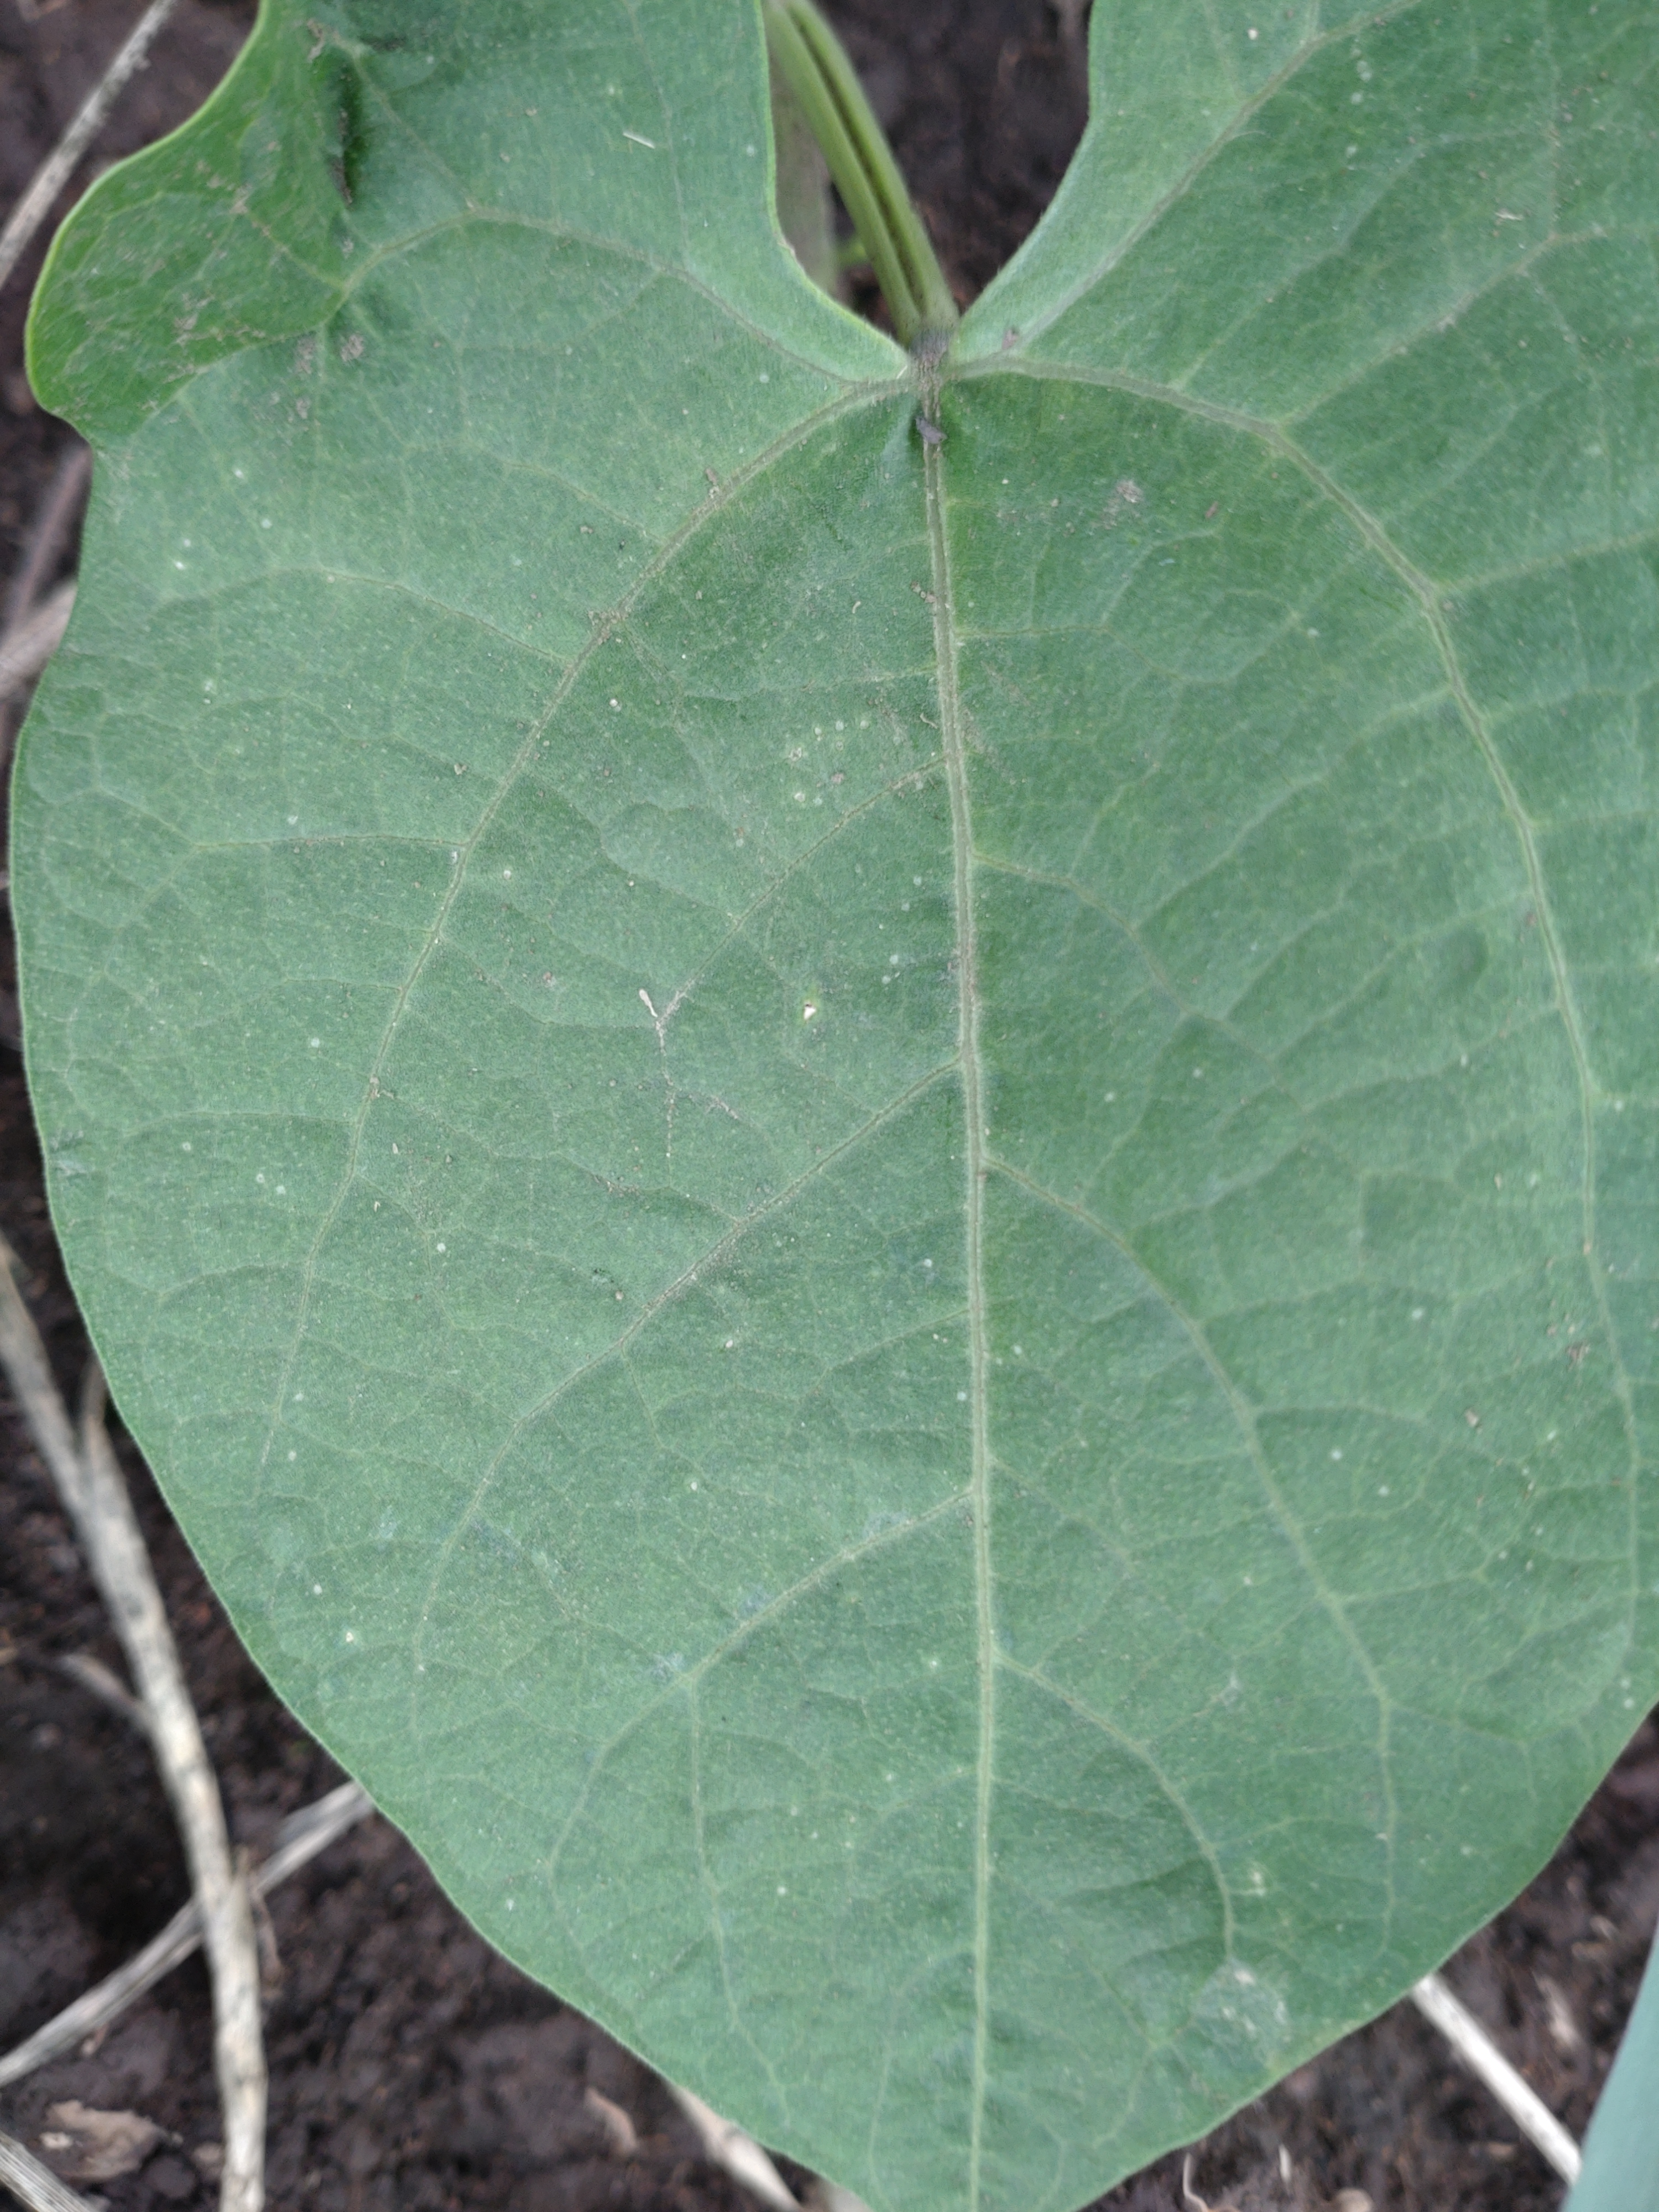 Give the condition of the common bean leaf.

healthy
